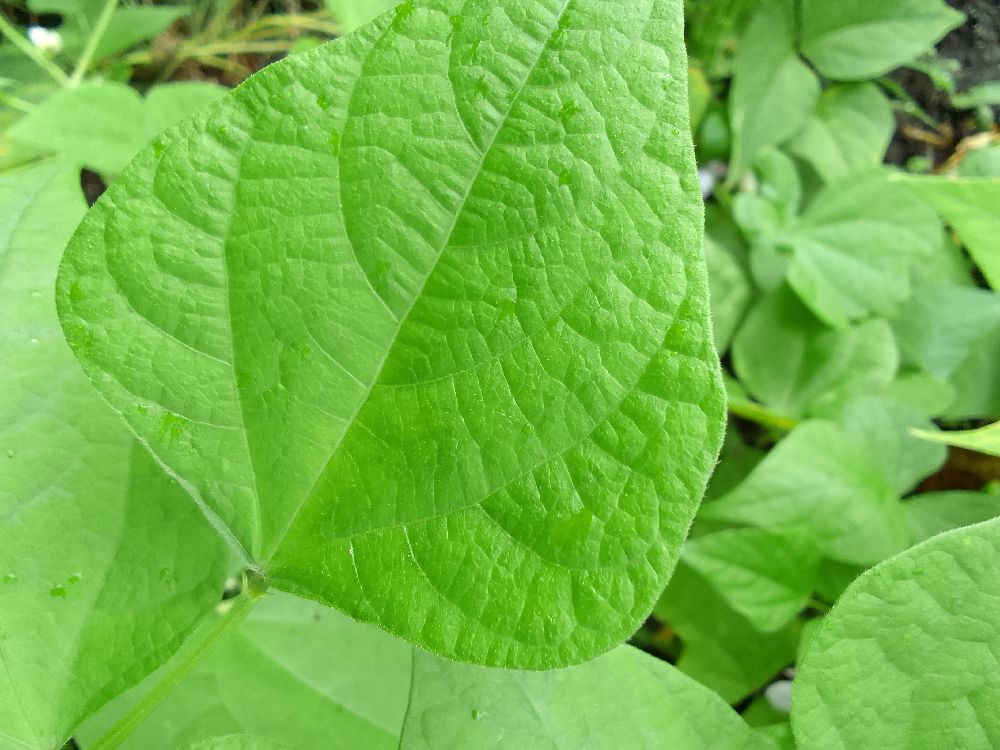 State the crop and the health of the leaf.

common bean, healthy
